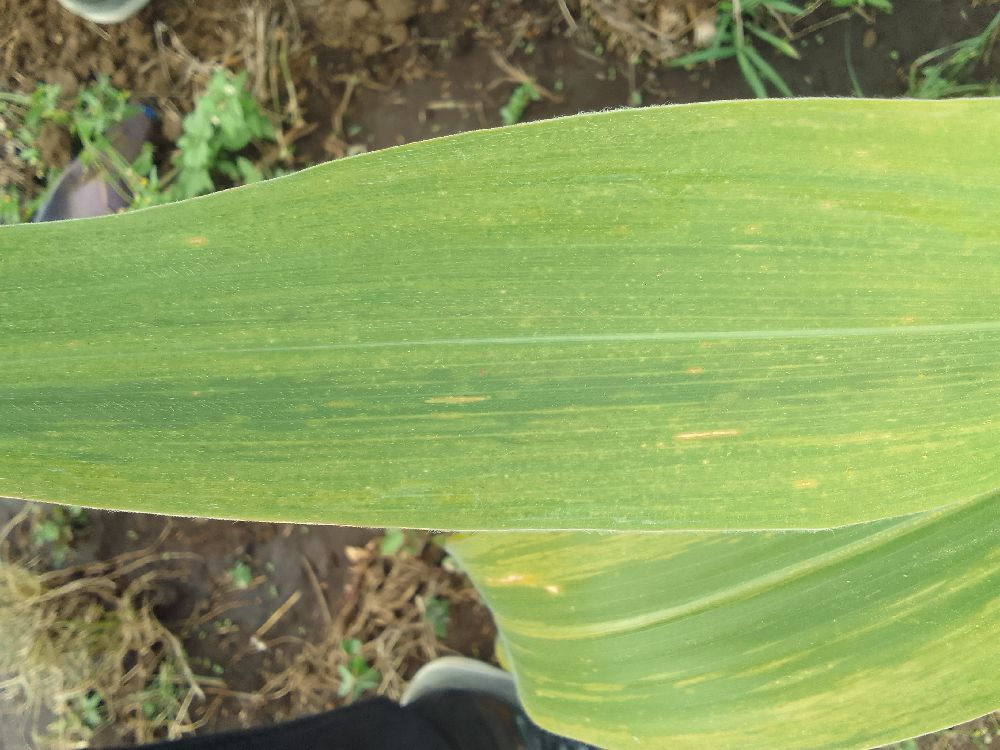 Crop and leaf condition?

maize, maize lethal necrosis
